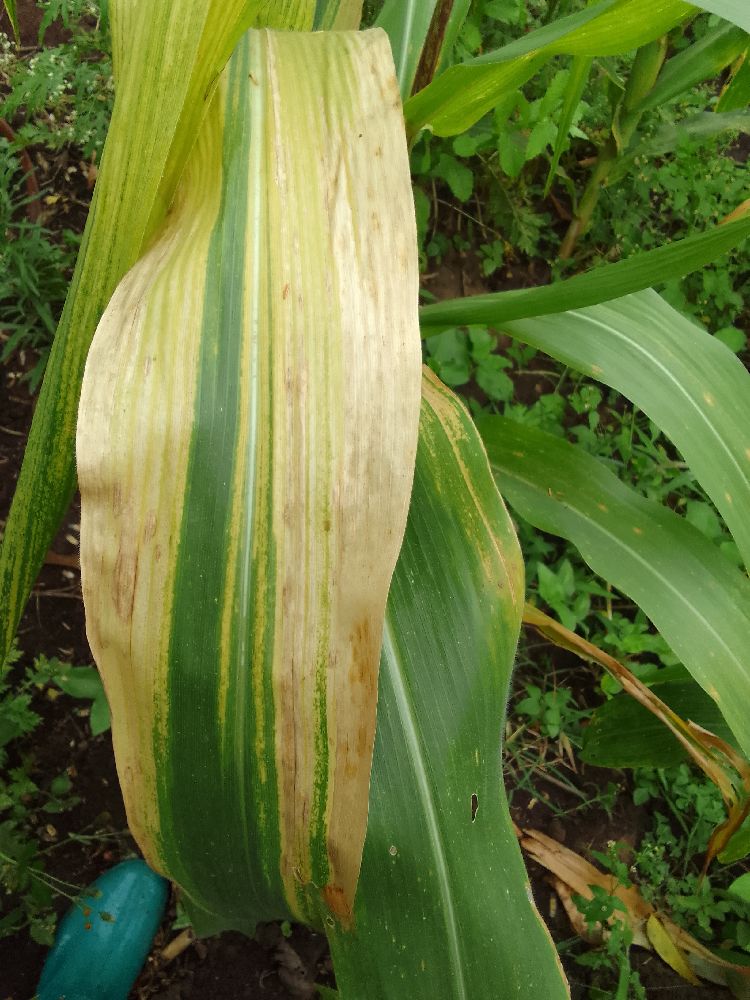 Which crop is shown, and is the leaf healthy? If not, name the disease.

maize, maize lethal necrosis
